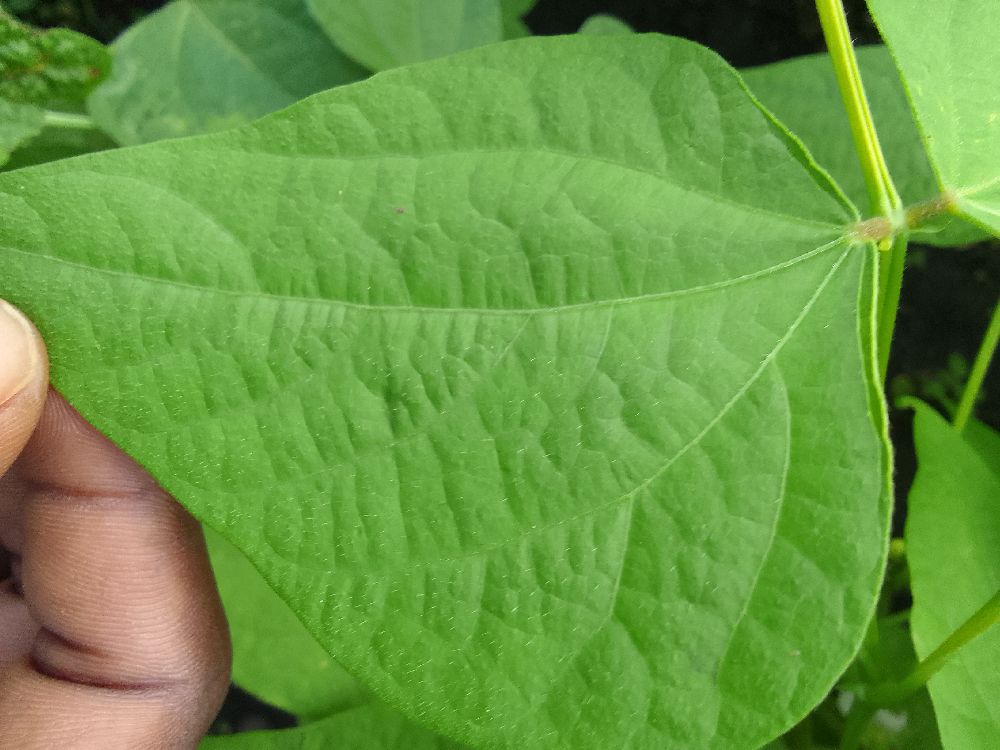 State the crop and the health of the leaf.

common bean, healthy
